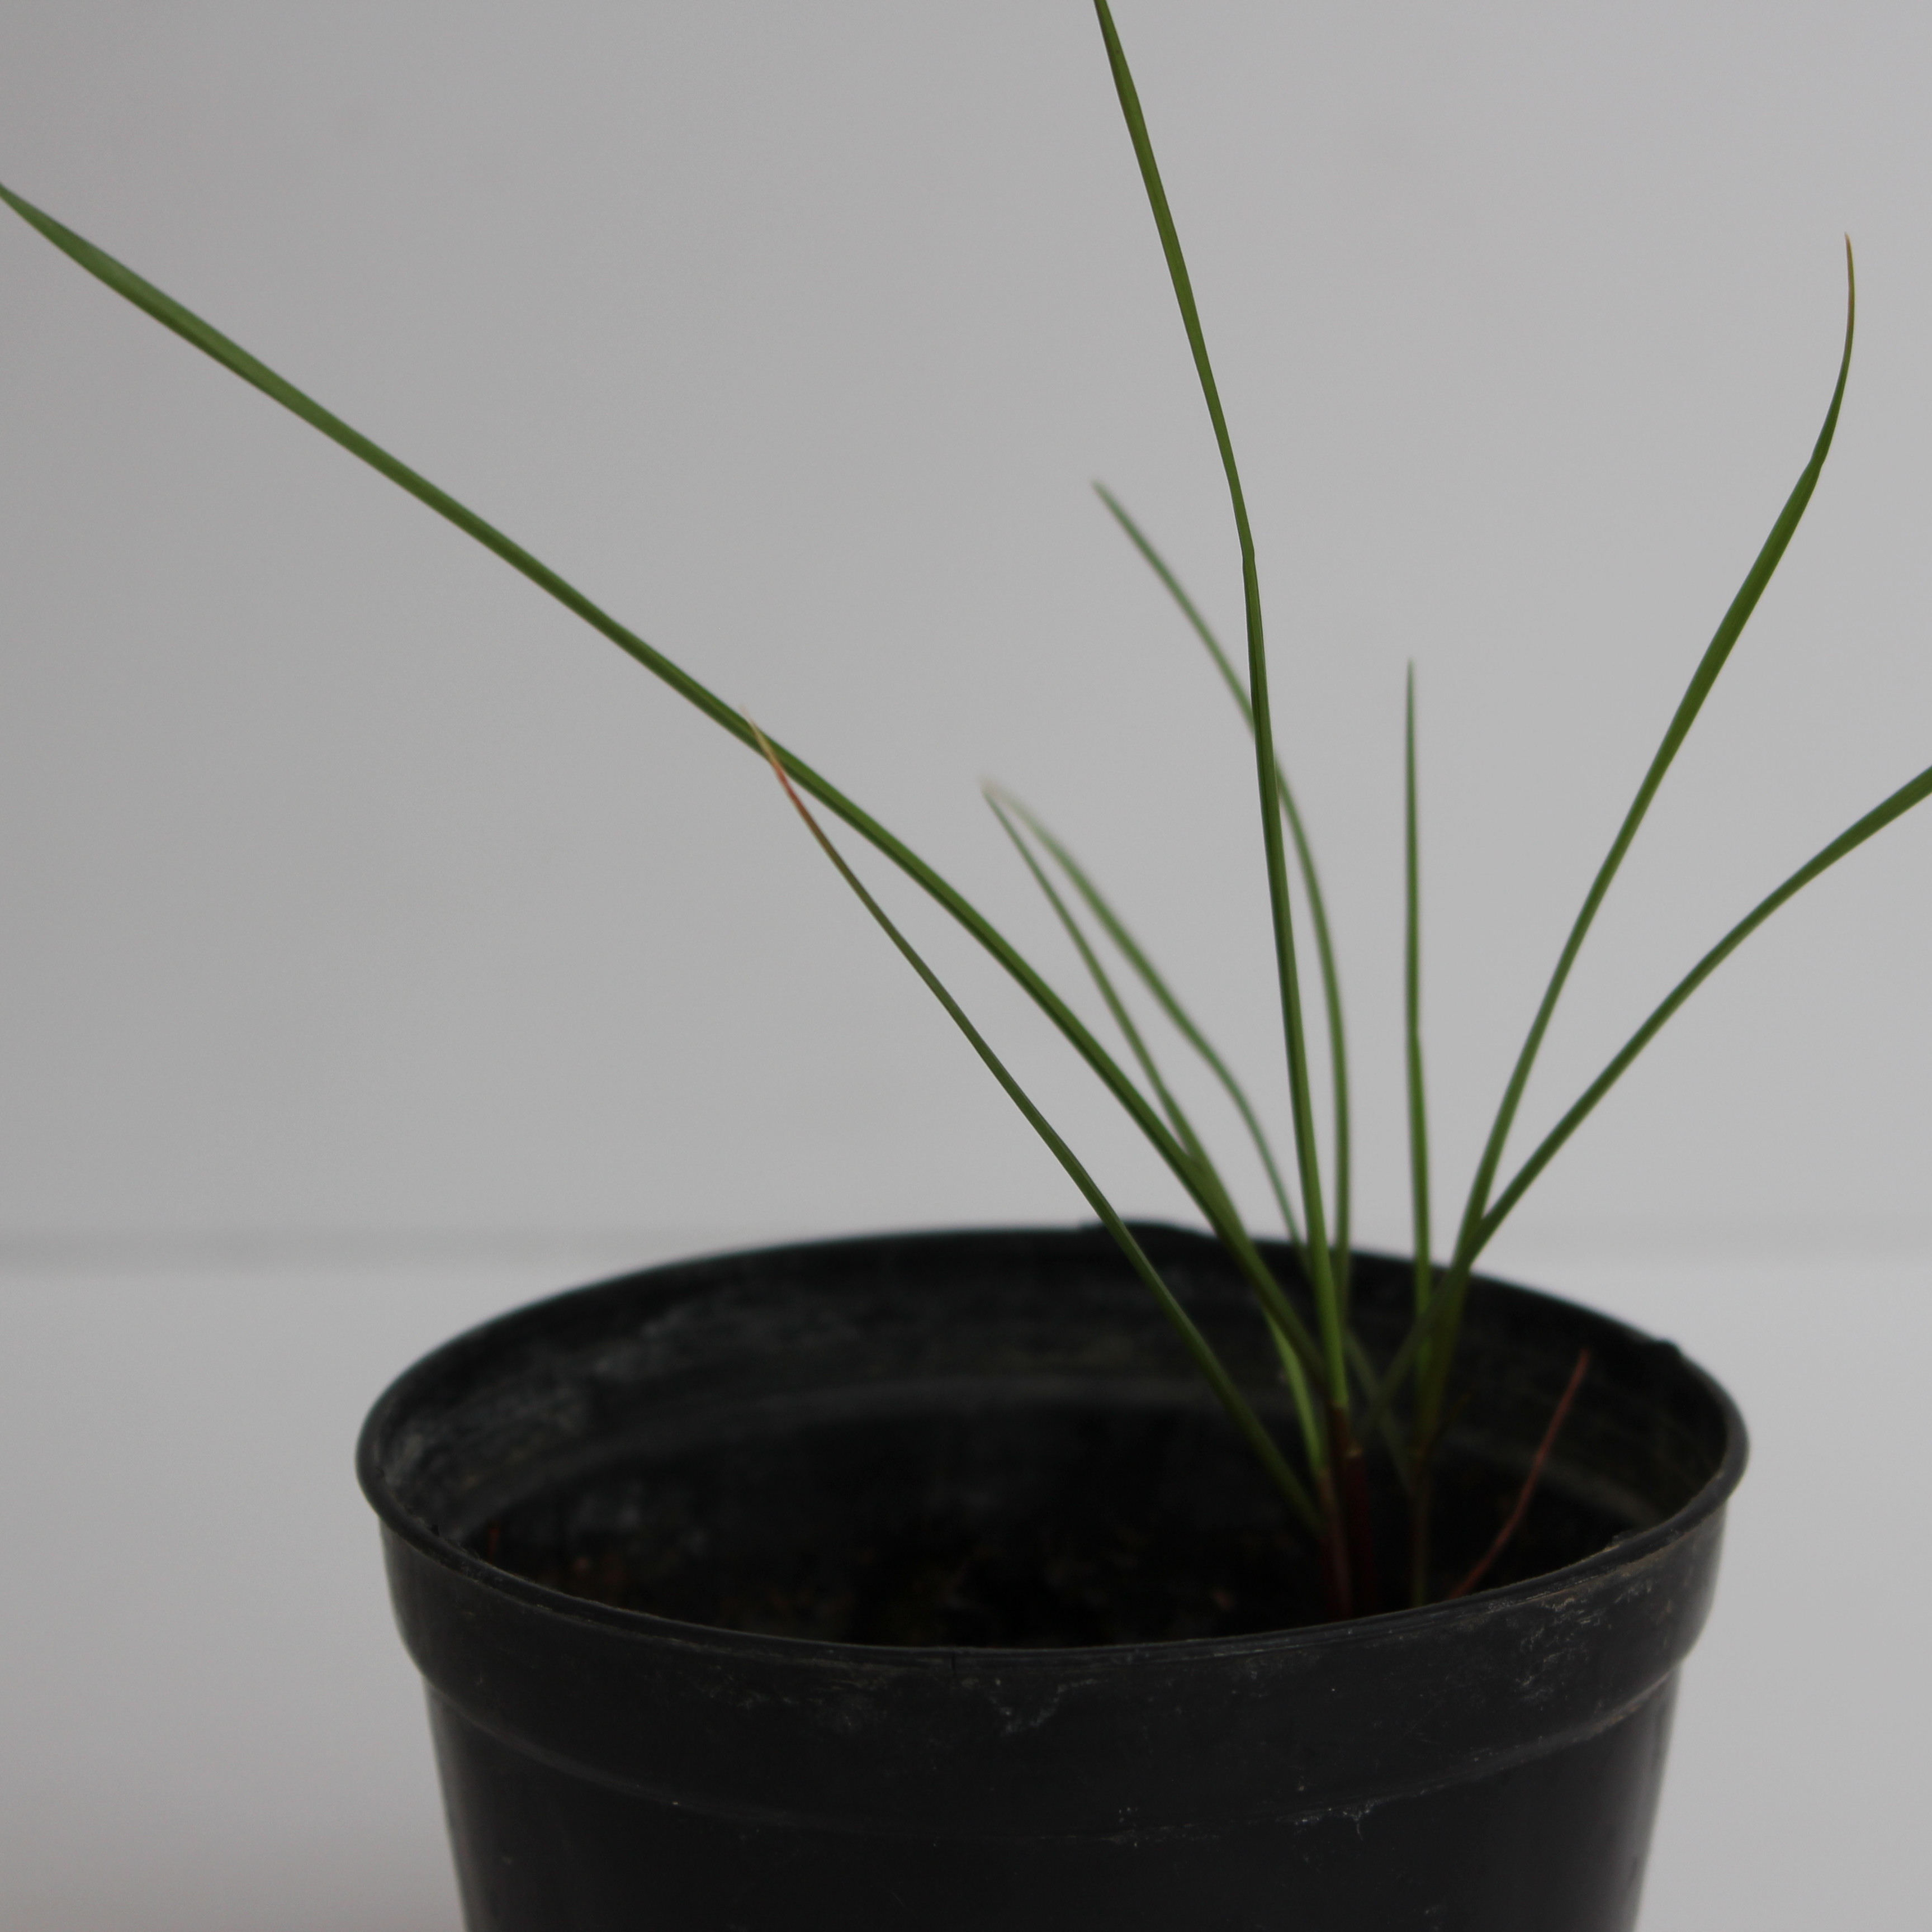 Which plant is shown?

Lolium multiflorum
